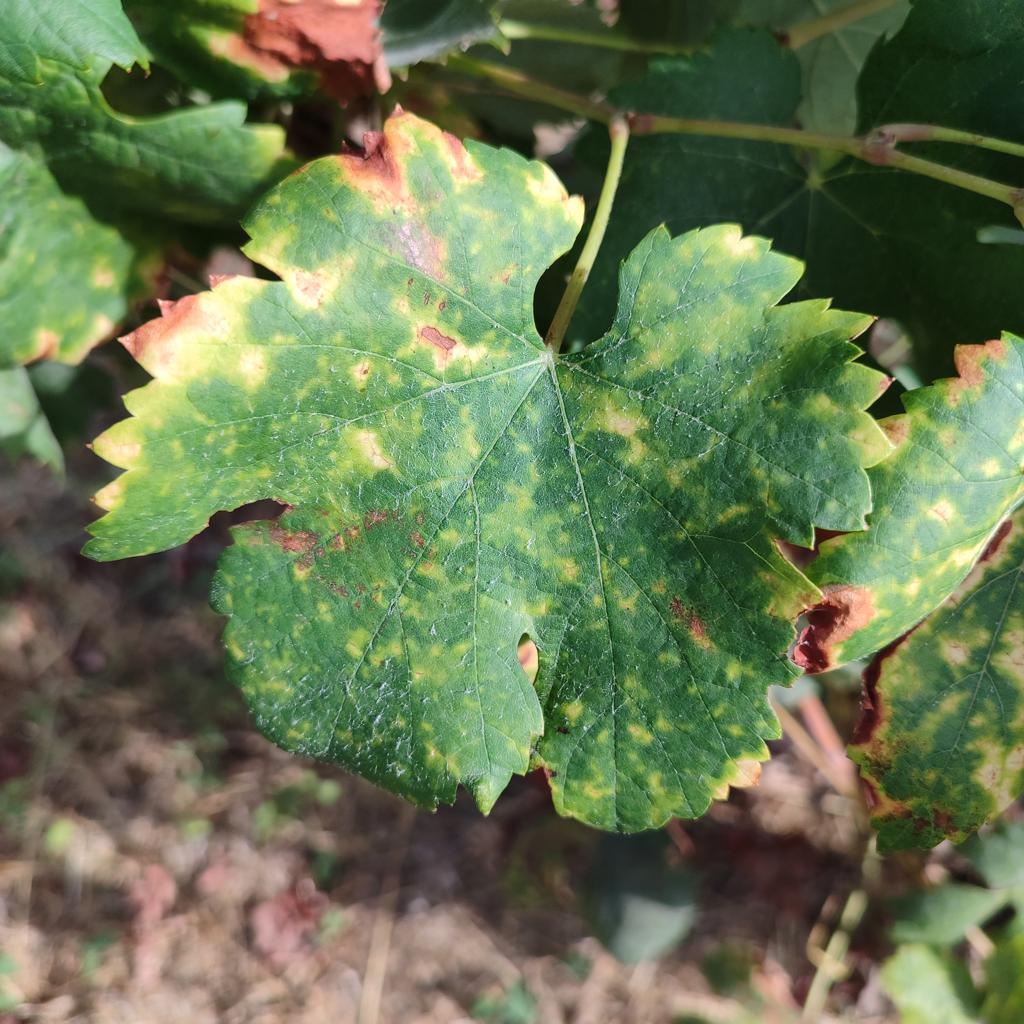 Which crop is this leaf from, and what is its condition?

grapevine, esca complex
